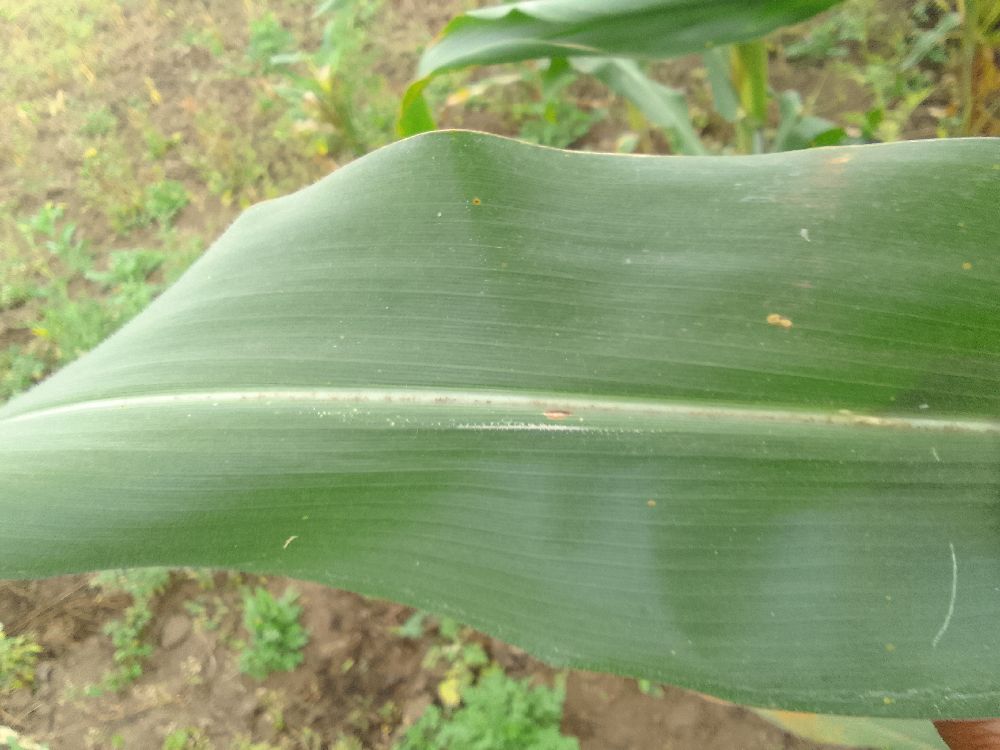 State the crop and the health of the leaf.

maize, healthy
